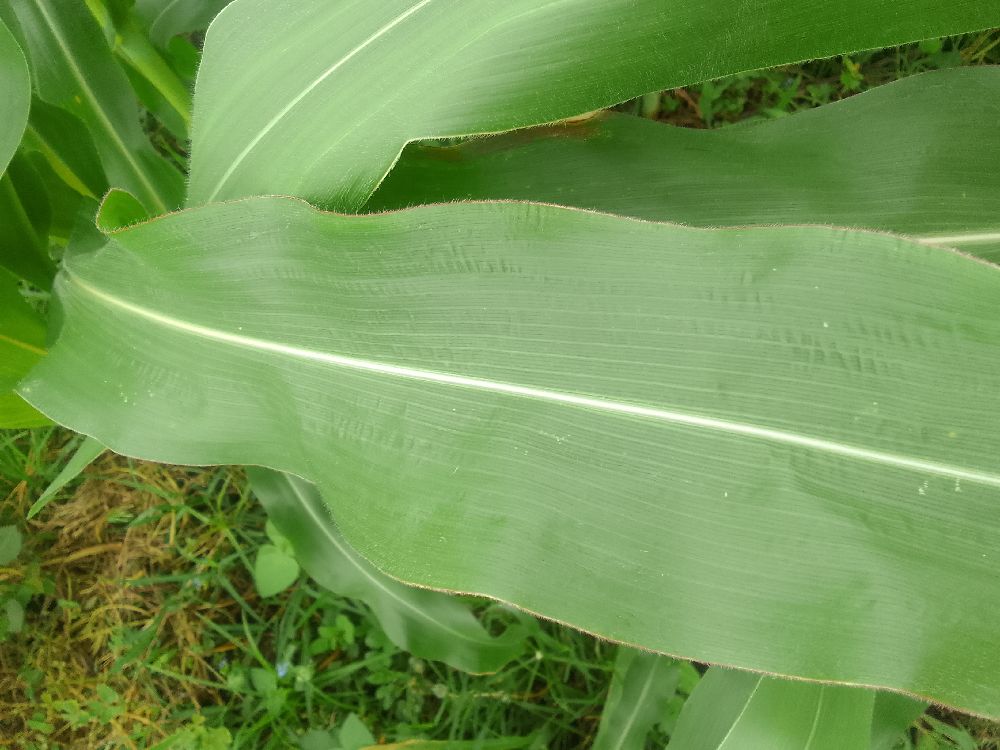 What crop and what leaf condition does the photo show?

maize, maize lethal necrosis
